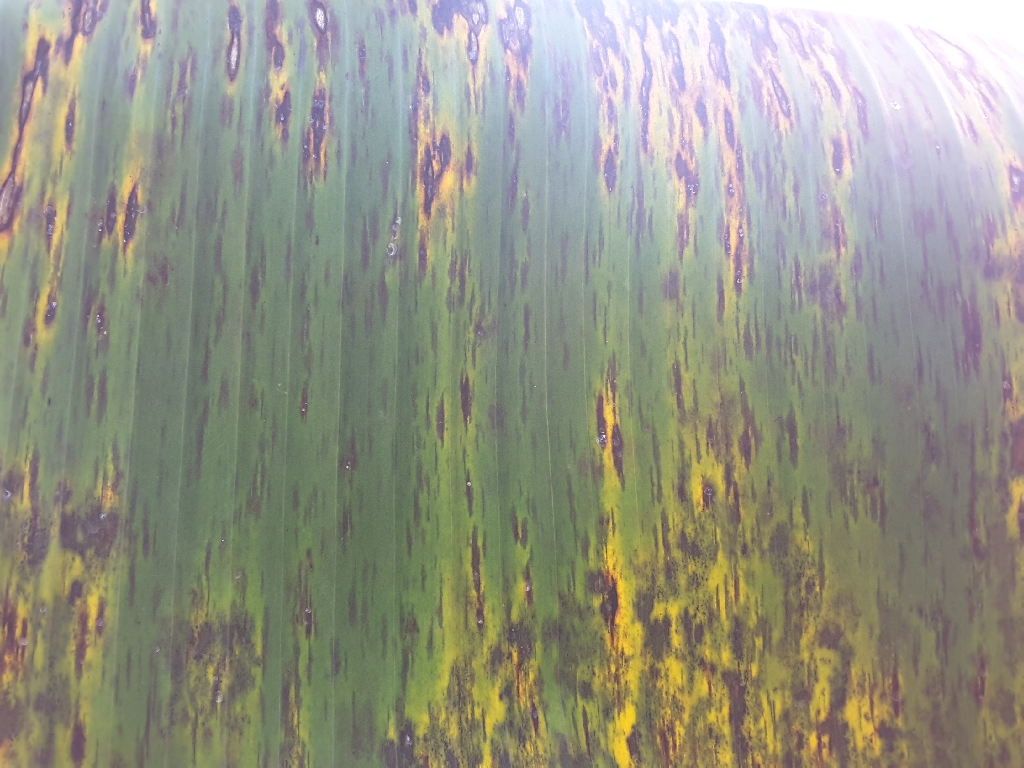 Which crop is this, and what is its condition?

banana, black sigatoka
